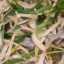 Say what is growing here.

grass
